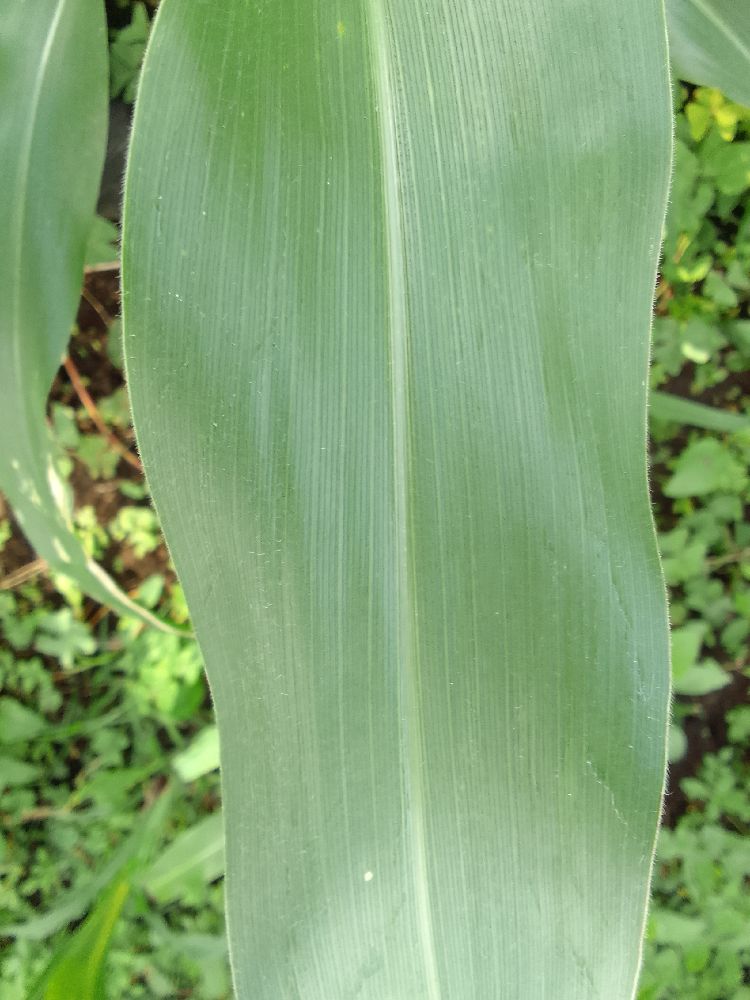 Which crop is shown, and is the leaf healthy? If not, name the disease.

maize, healthy
